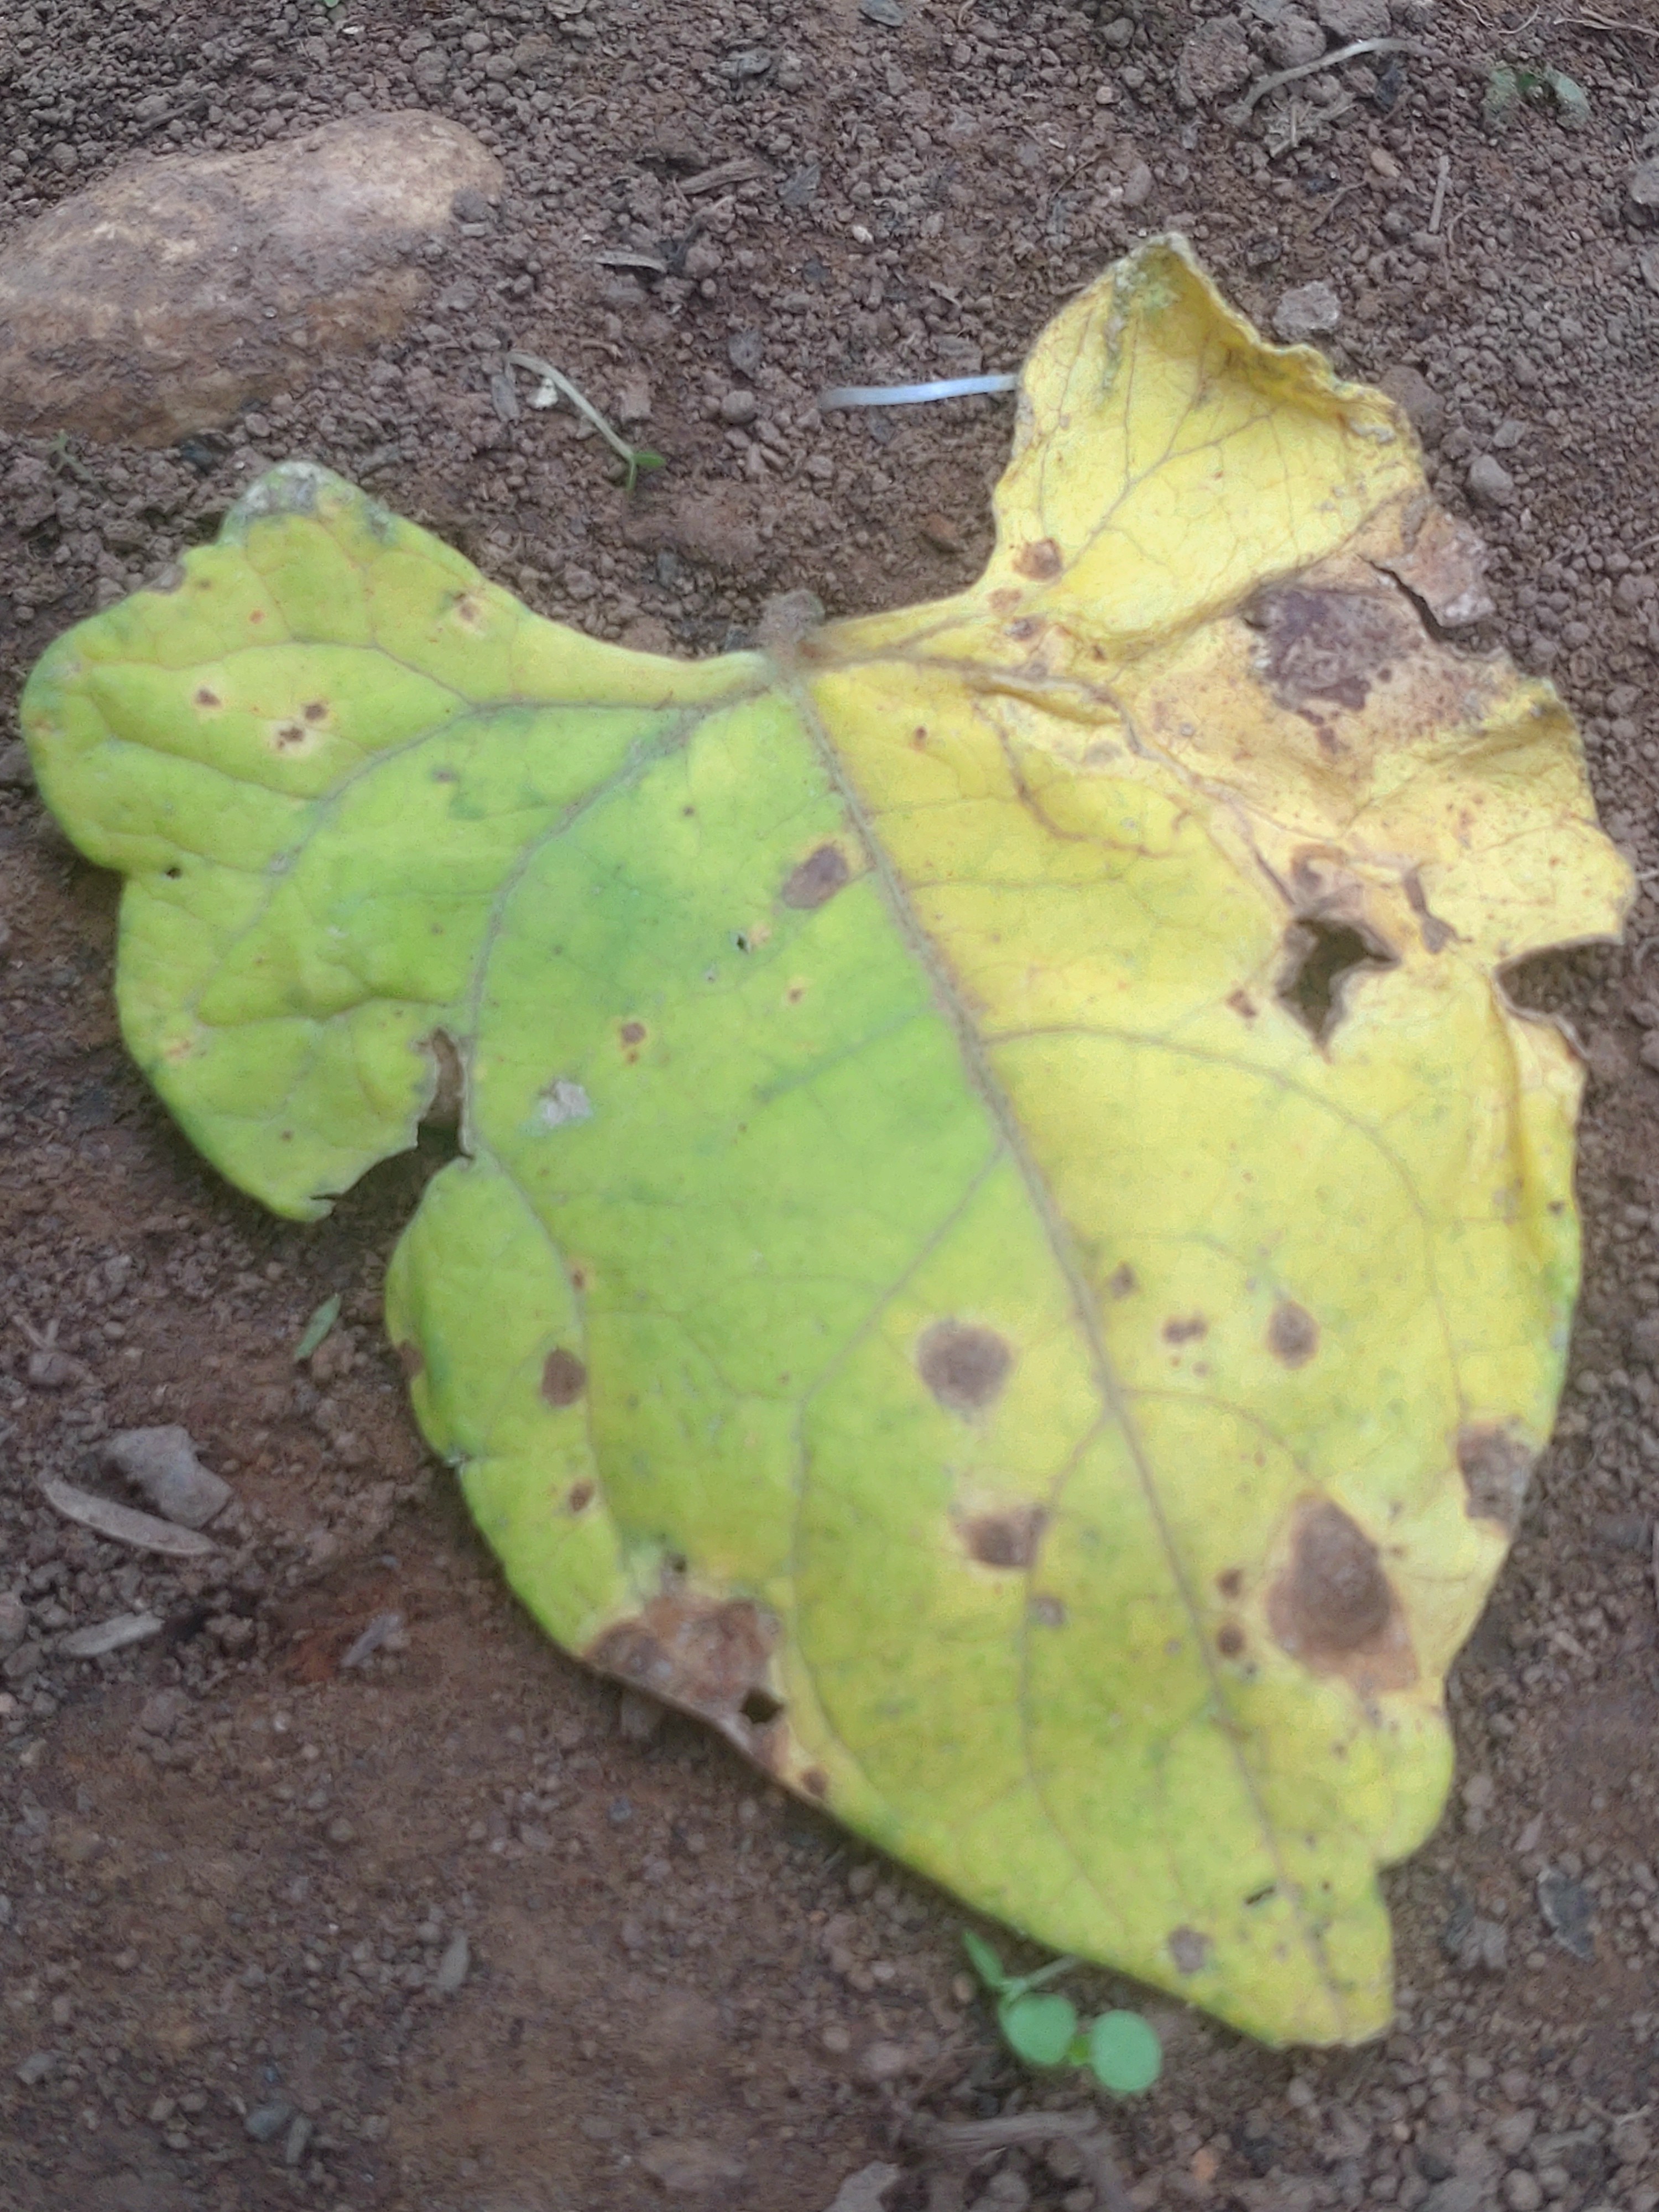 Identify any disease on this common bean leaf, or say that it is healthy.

anthracnose
